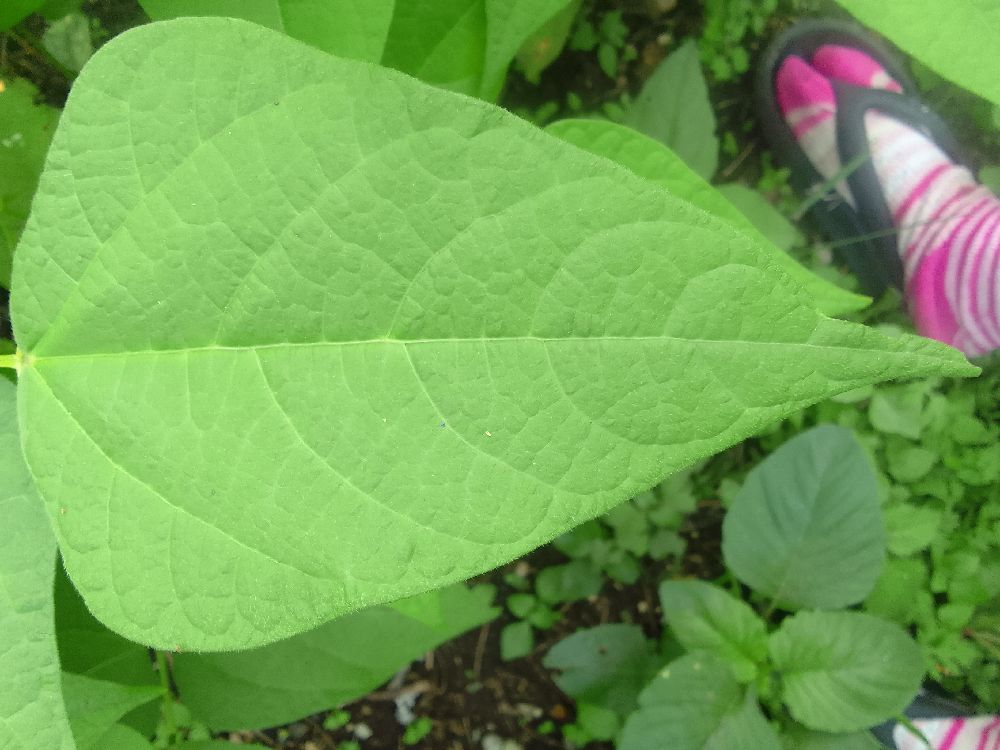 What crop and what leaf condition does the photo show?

common bean, healthy
